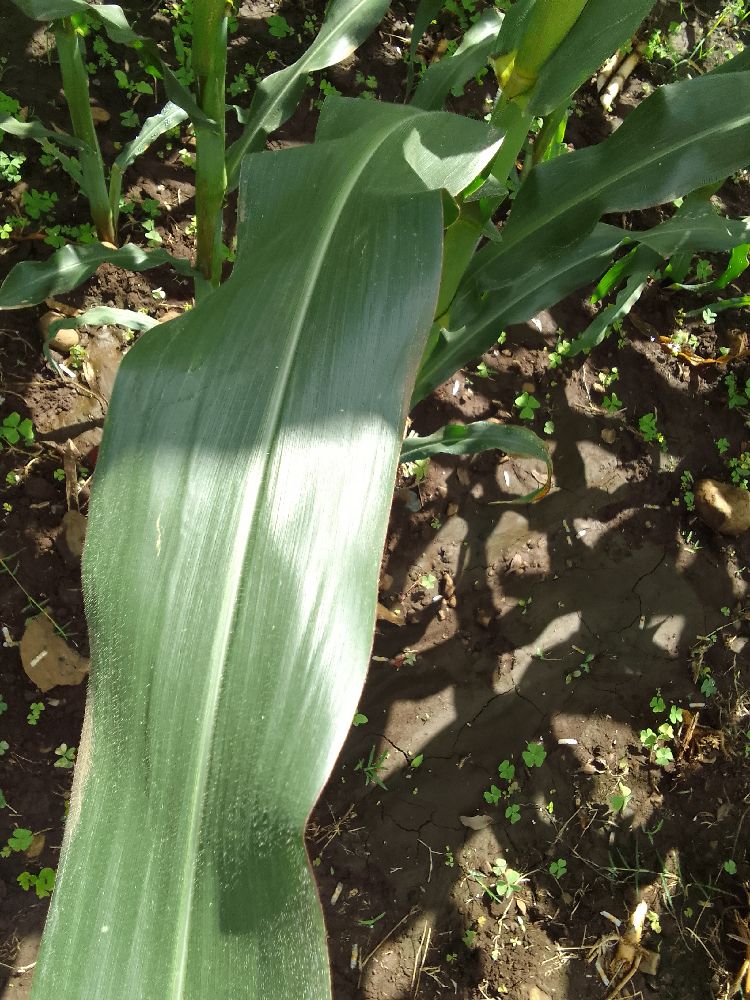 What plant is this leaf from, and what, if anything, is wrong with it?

maize, healthy
